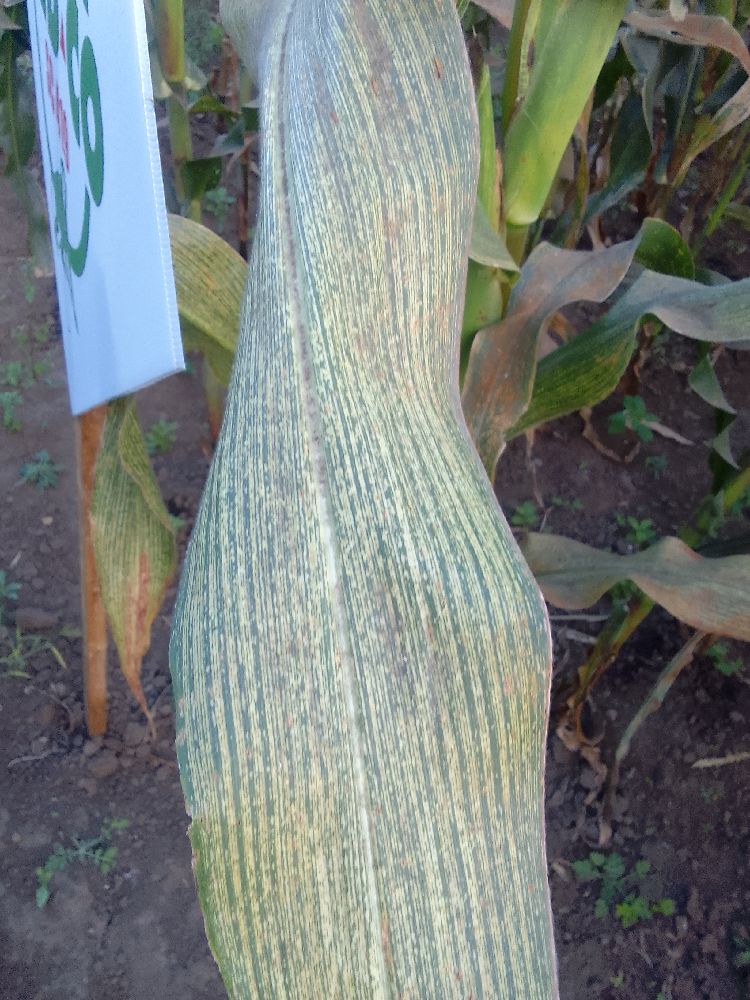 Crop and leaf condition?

maize, maize streak virus
